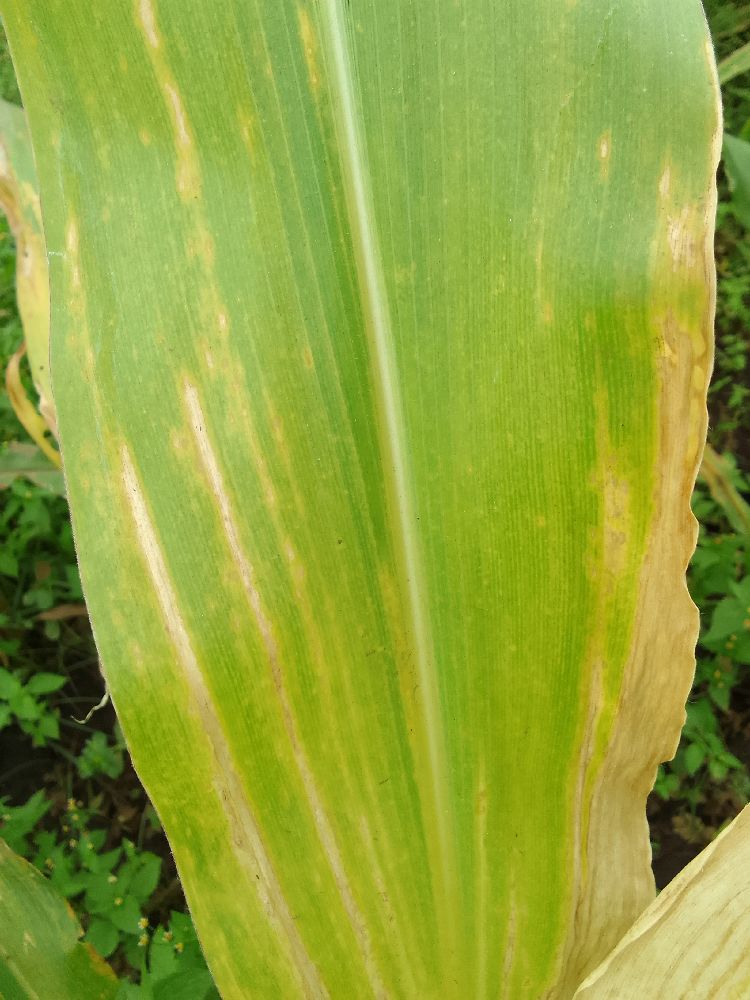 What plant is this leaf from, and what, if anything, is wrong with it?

maize, maize lethal necrosis
